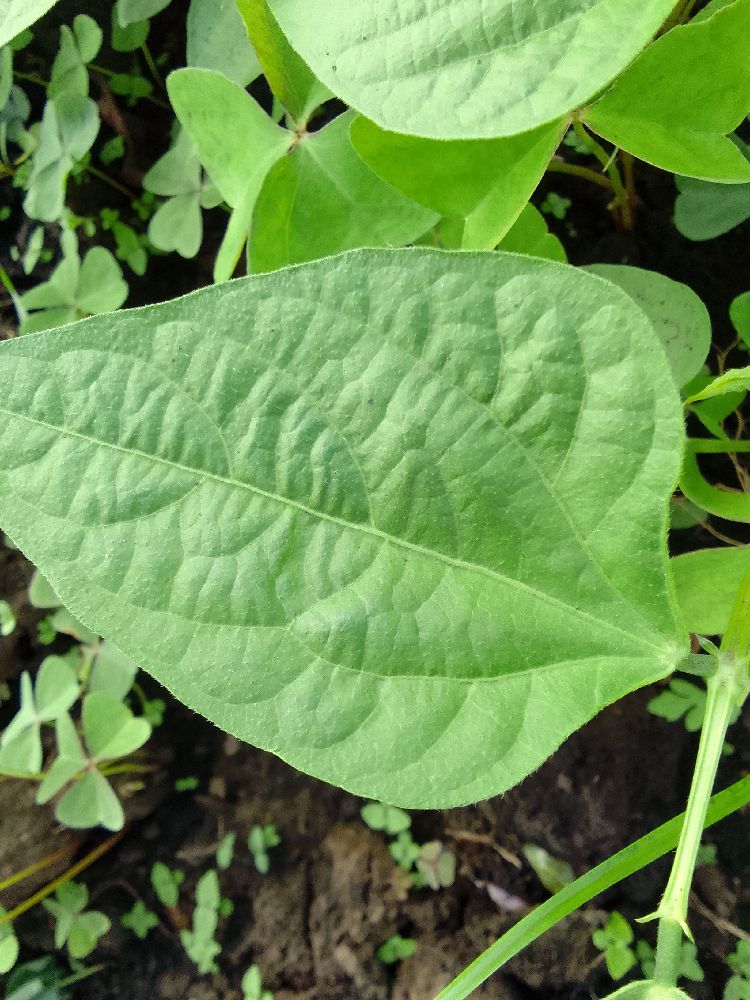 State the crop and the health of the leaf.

common bean, healthy
